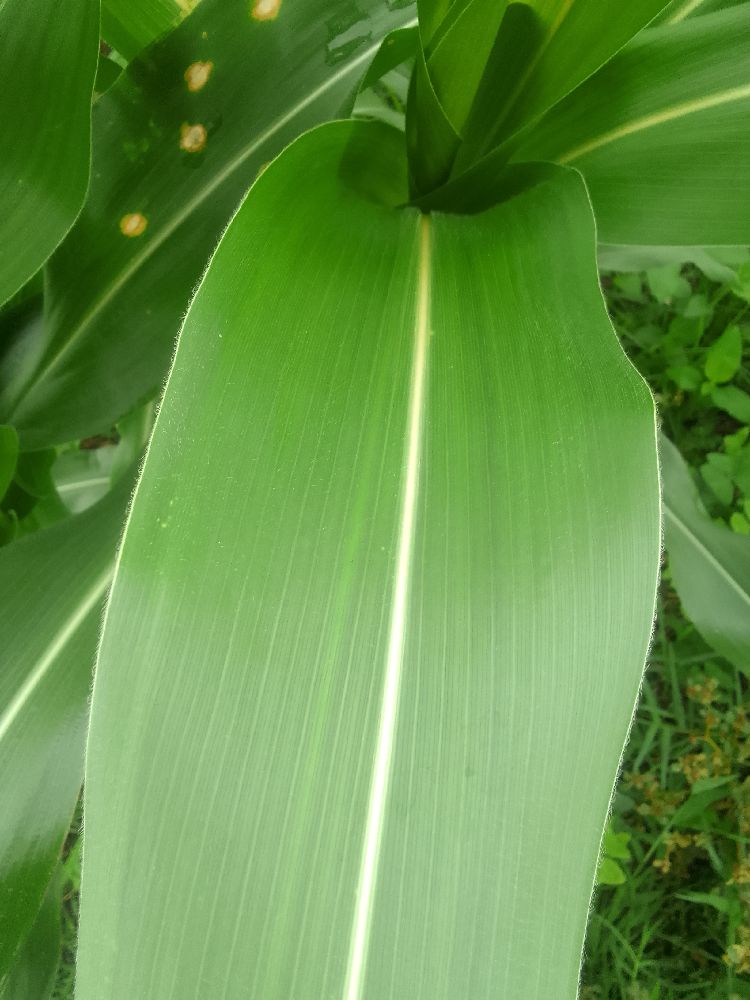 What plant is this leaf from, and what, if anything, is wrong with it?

maize, healthy
